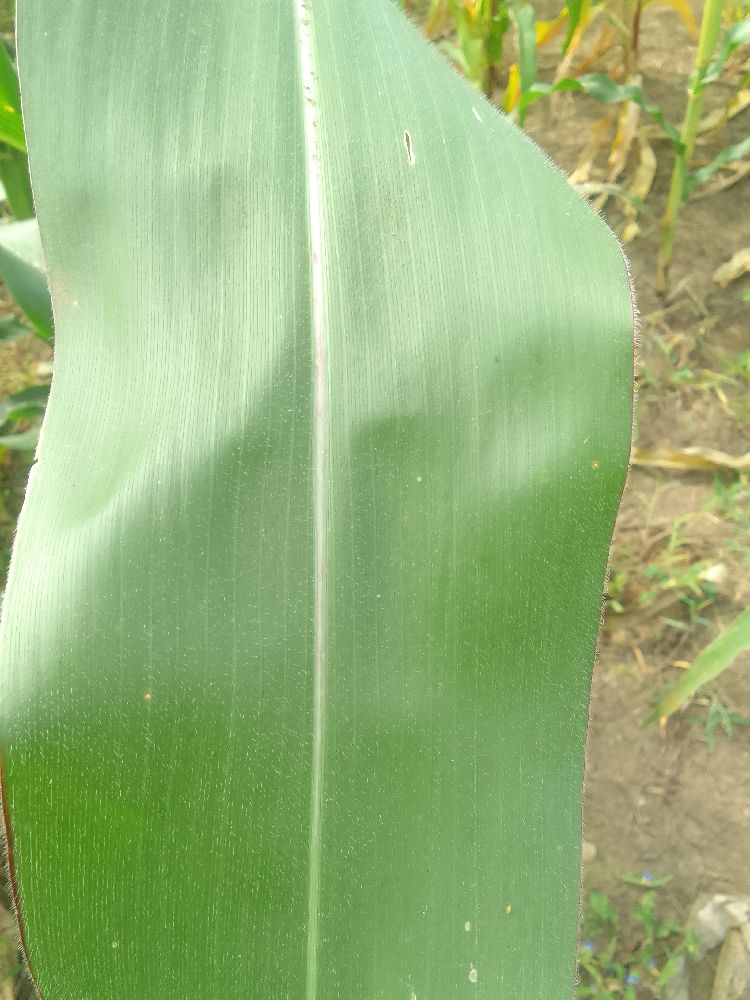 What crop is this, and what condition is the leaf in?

maize, healthy
